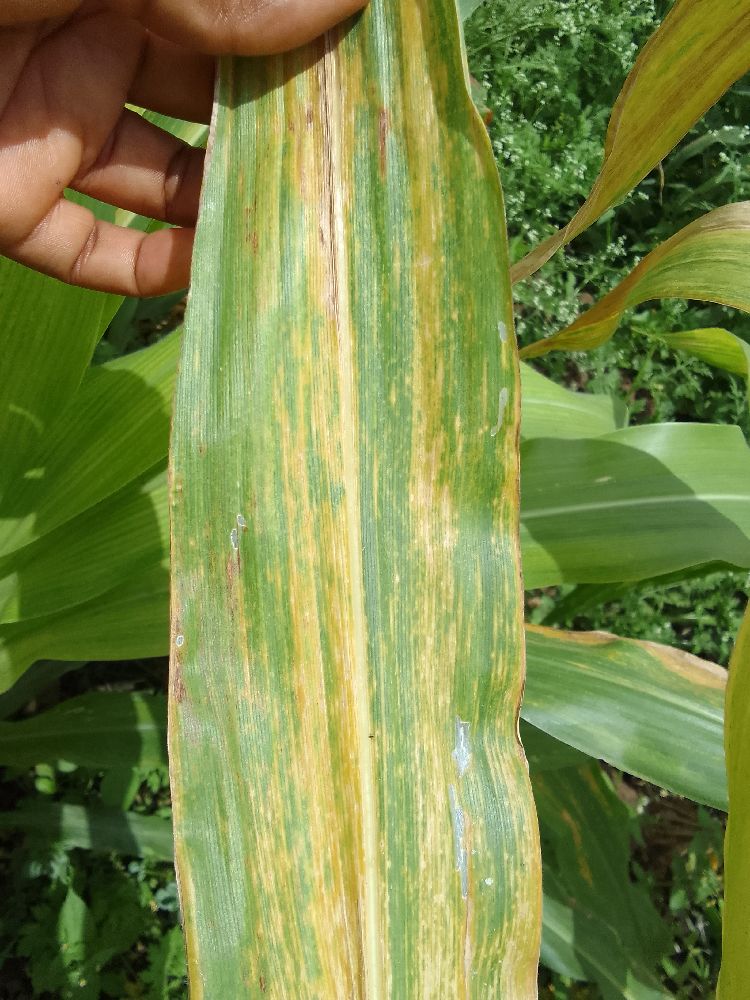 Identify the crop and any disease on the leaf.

maize, maize lethal necrosis
